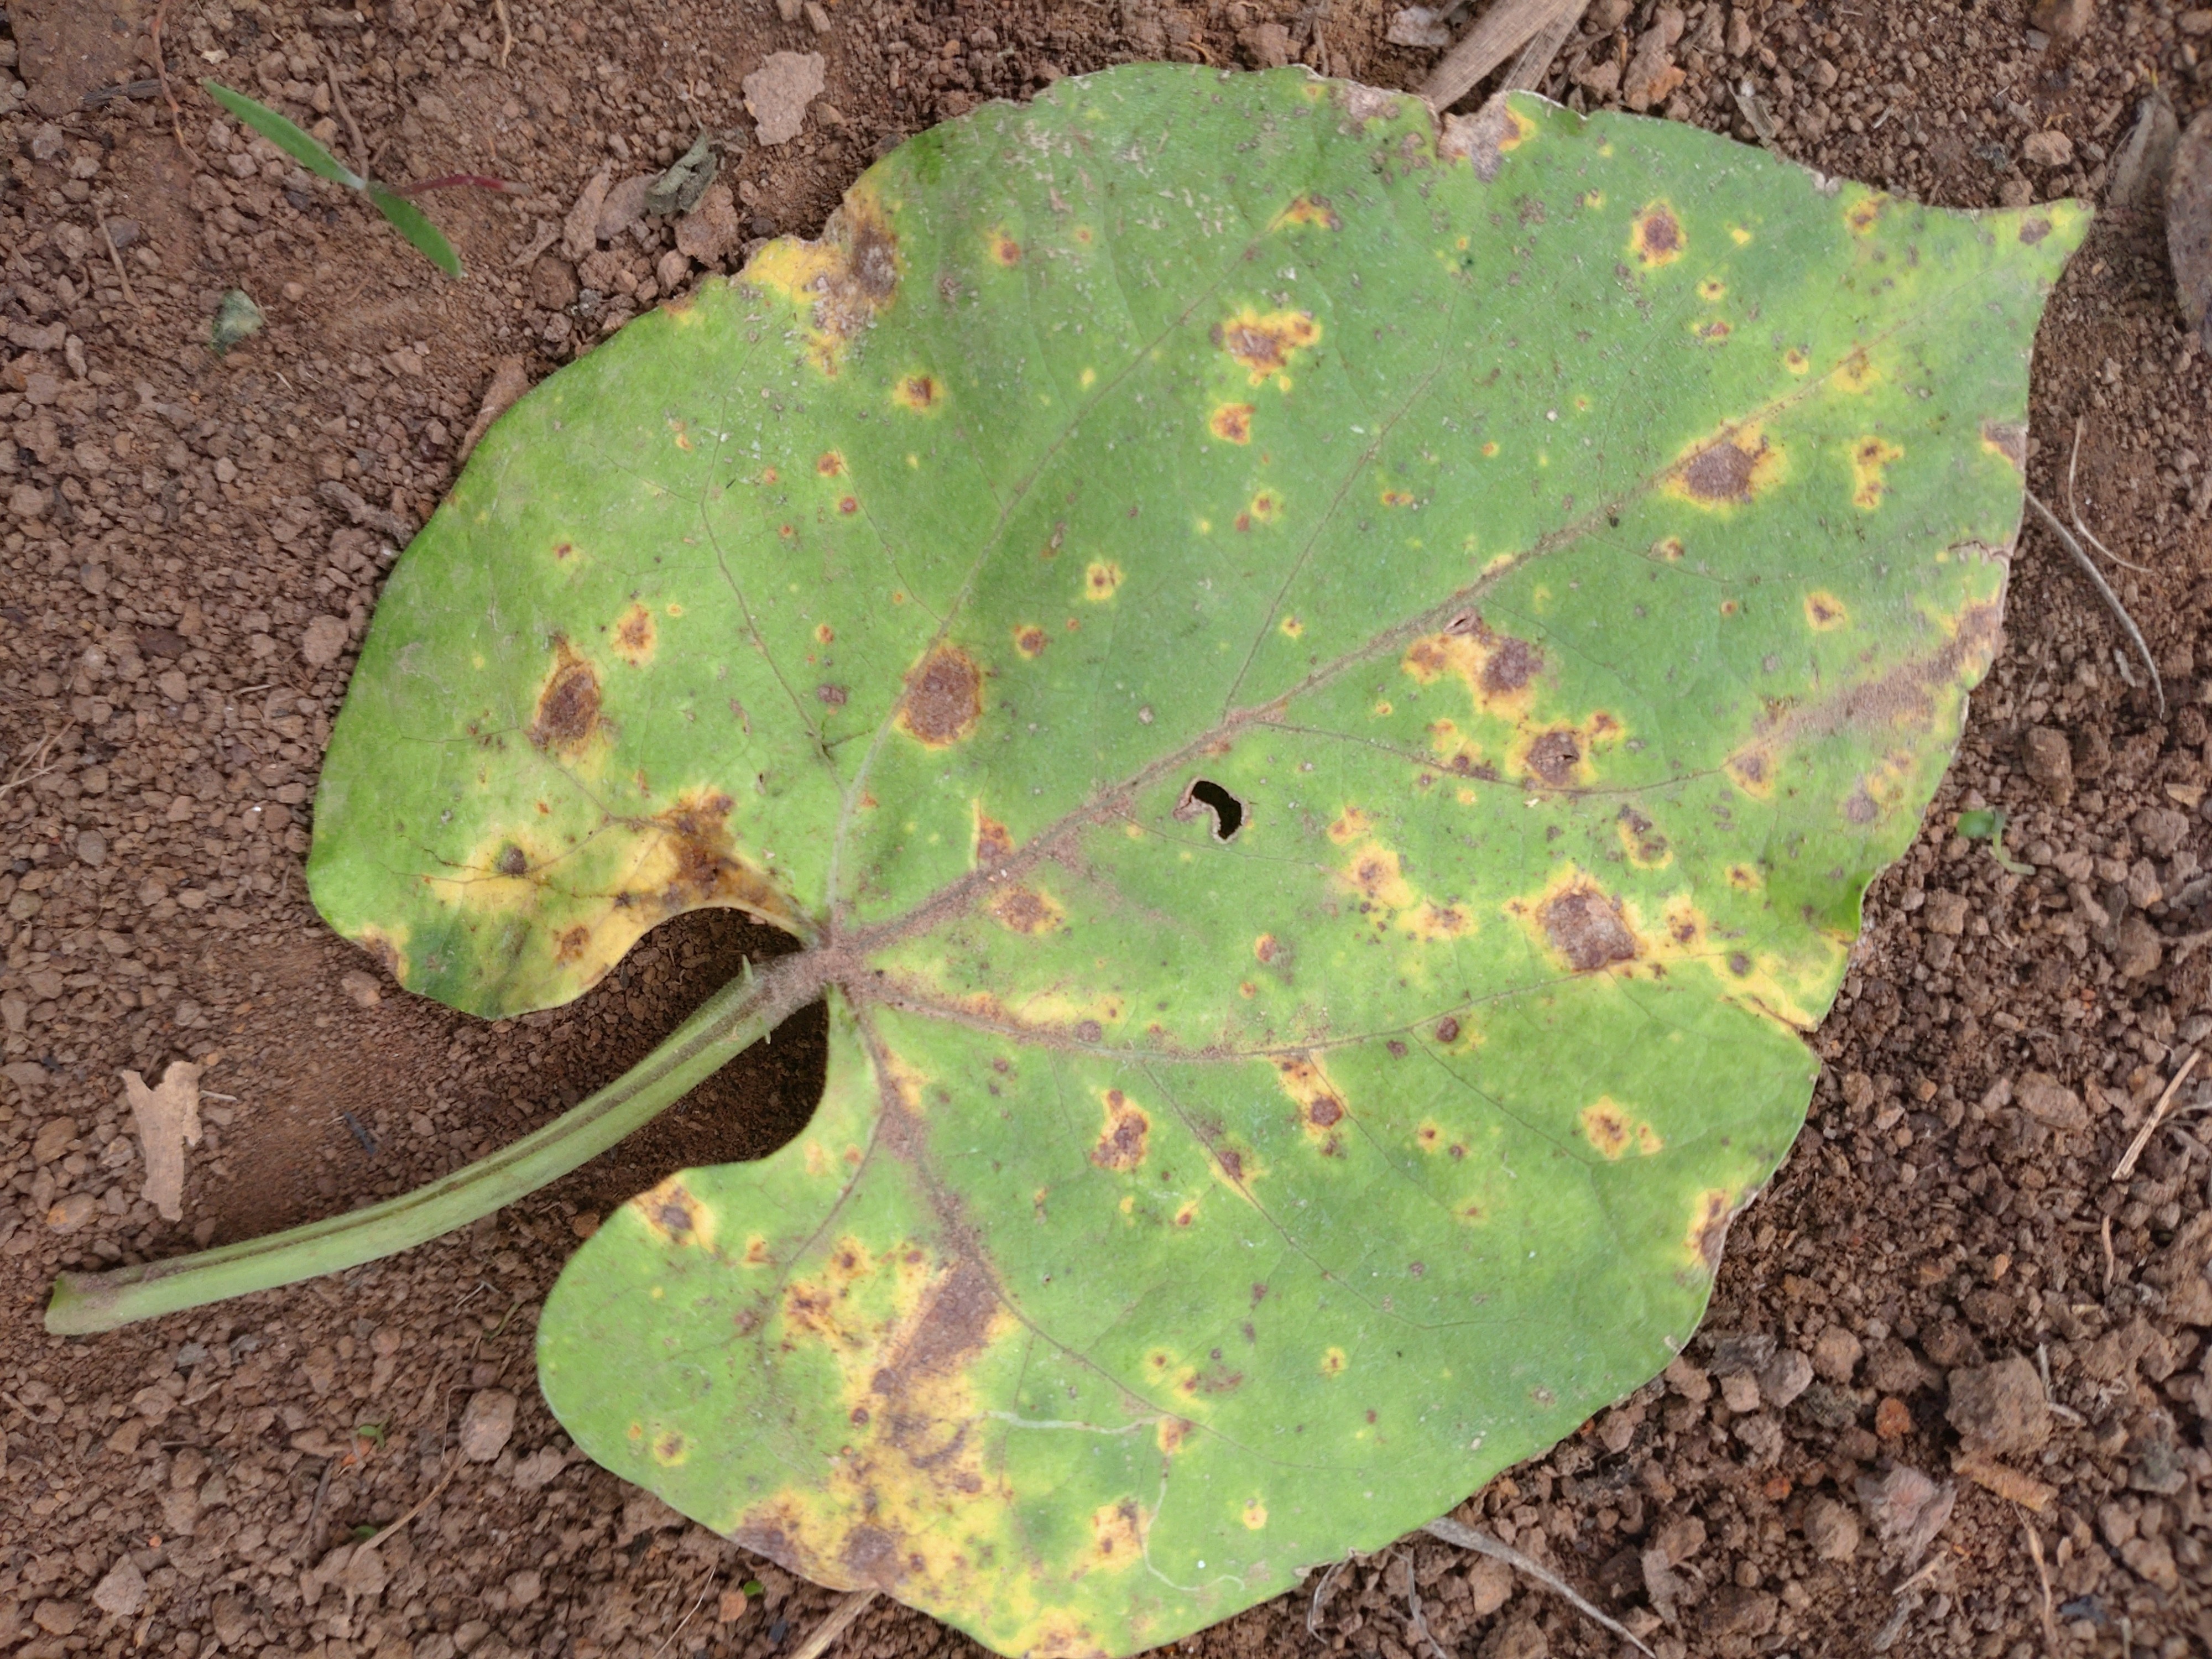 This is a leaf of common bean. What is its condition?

rust
